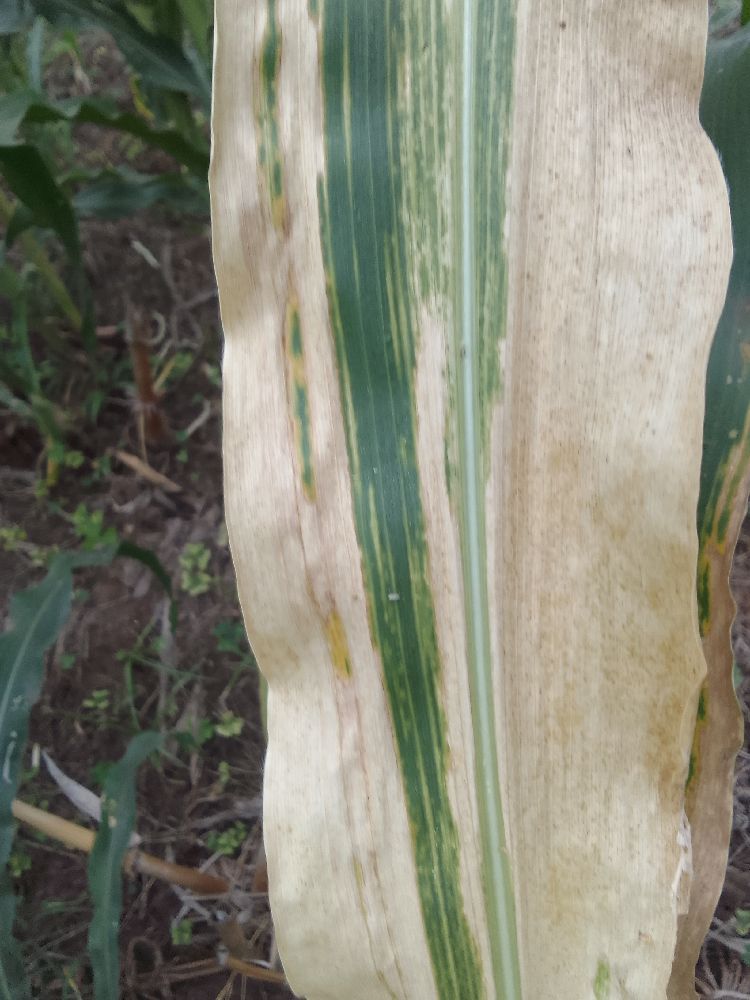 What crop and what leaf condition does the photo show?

maize, maize lethal necrosis
